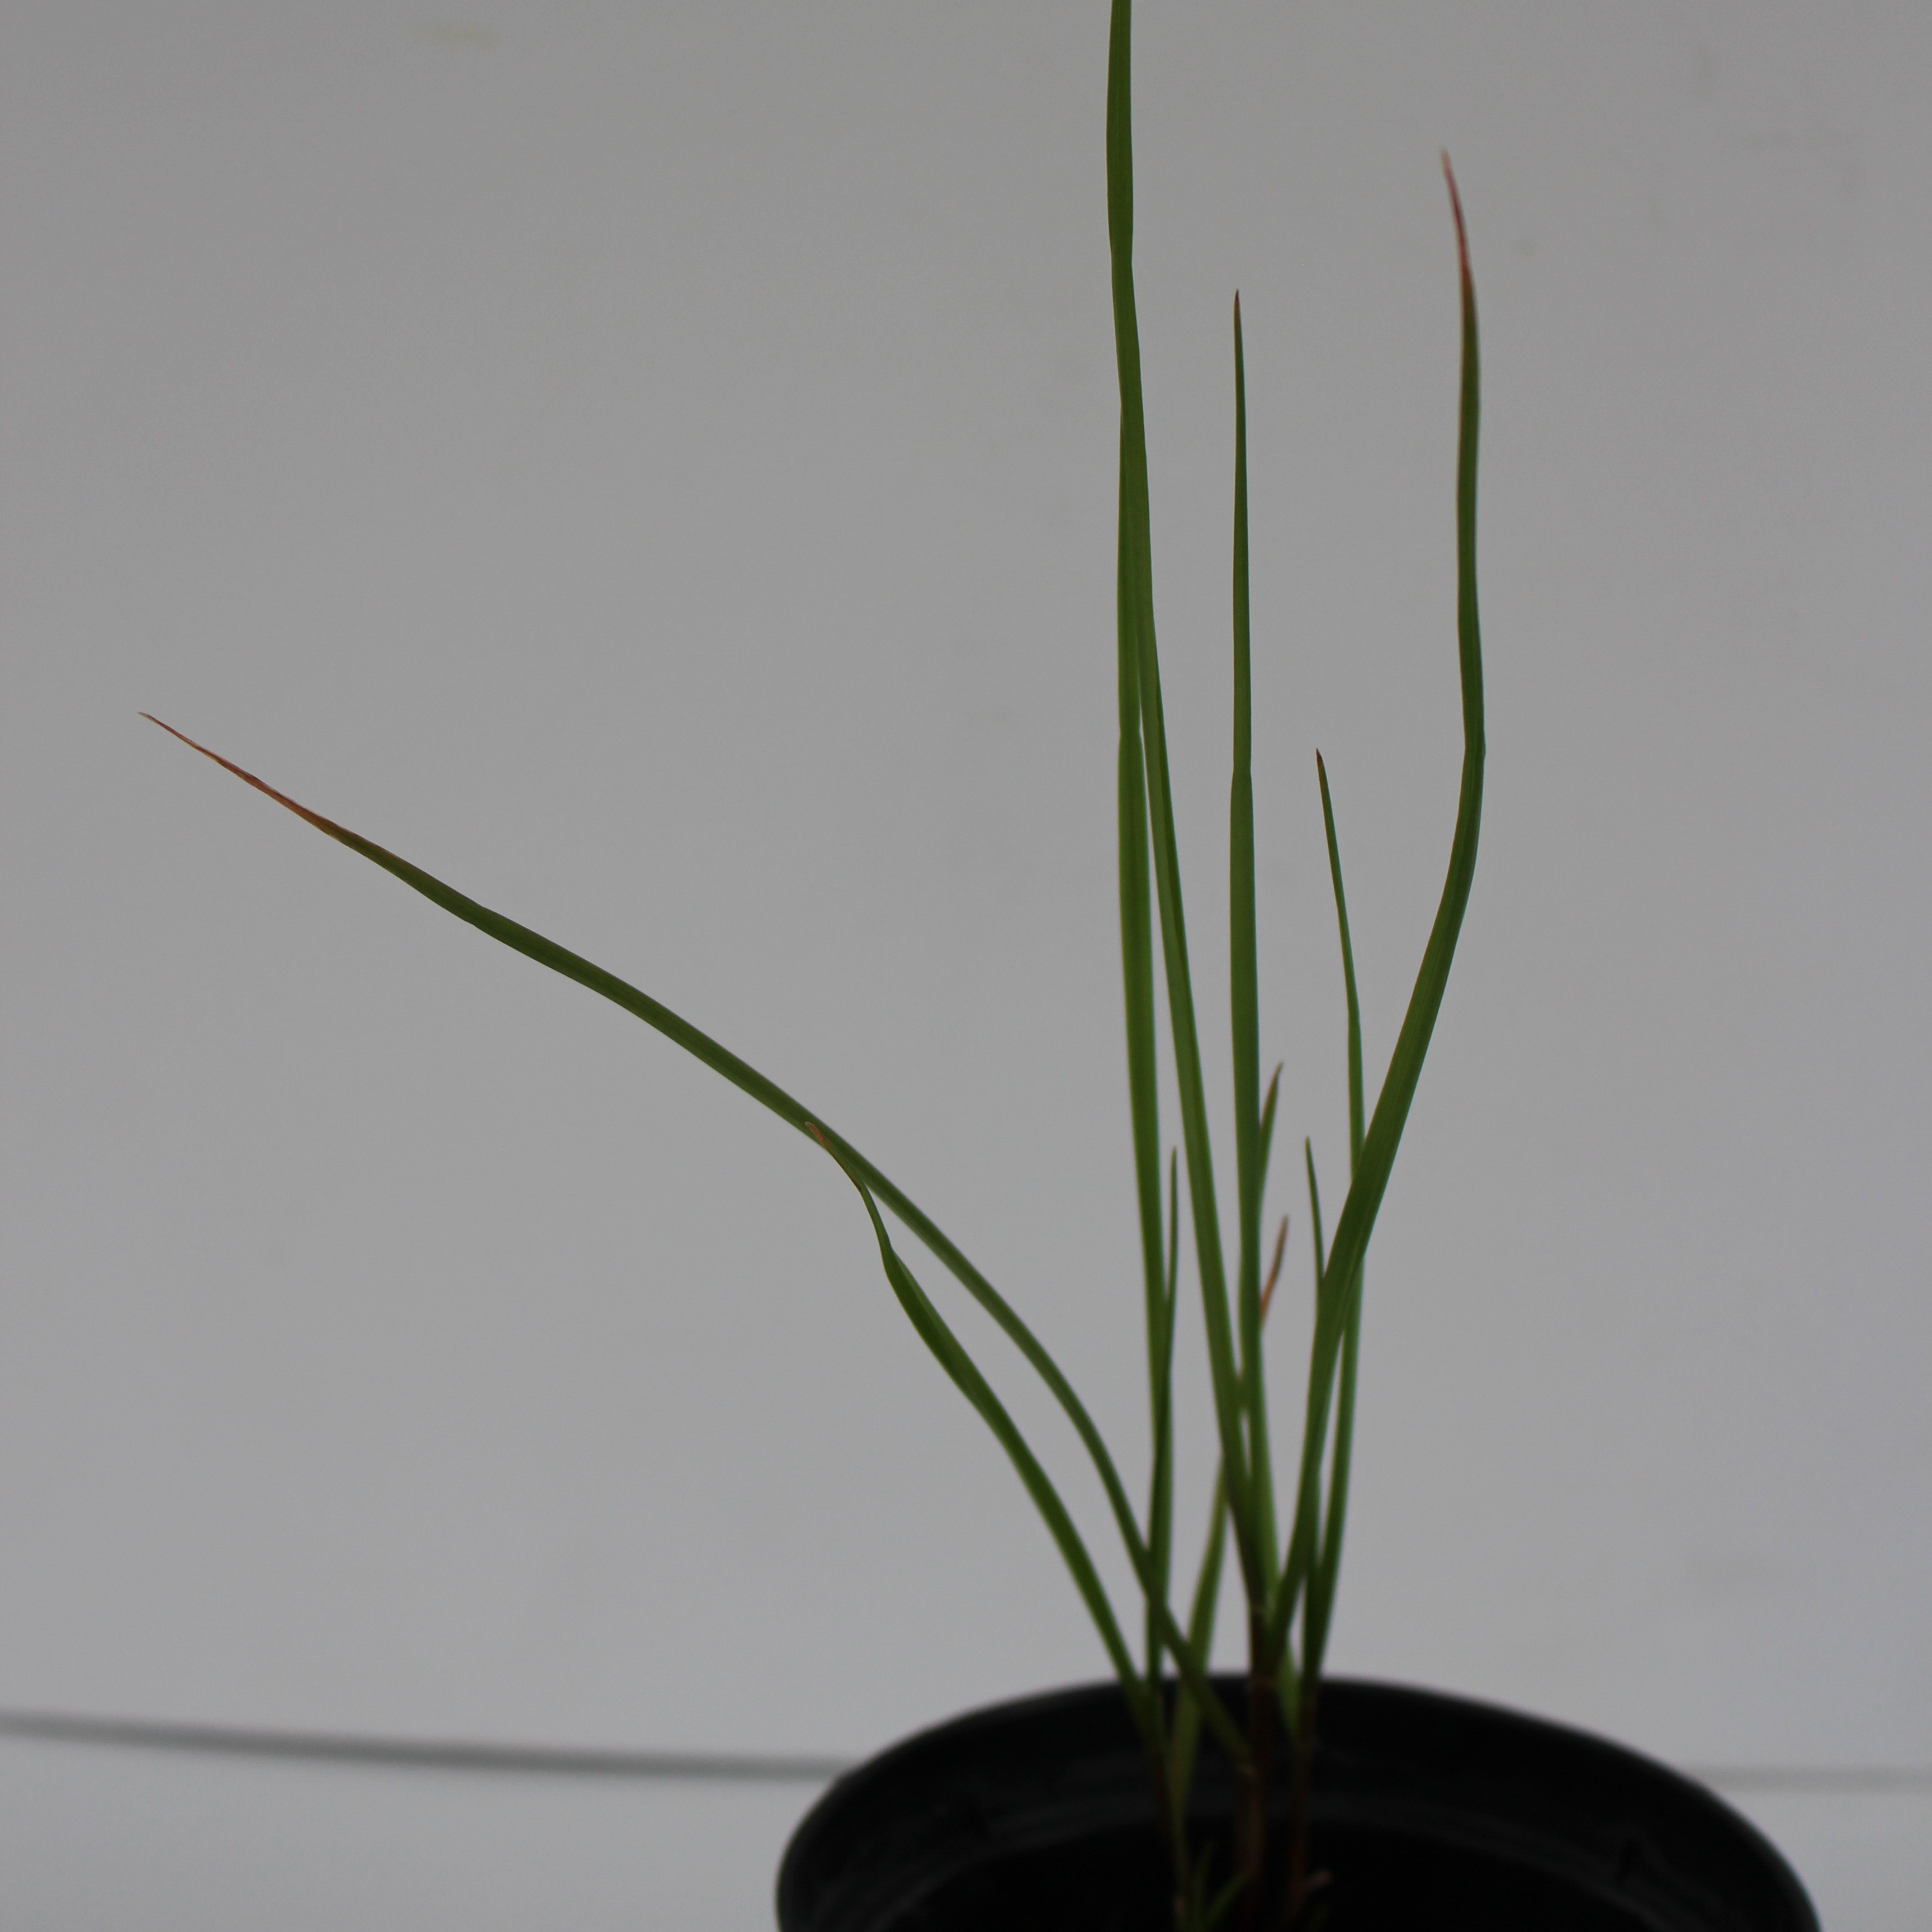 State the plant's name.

Lolium multiflorum
